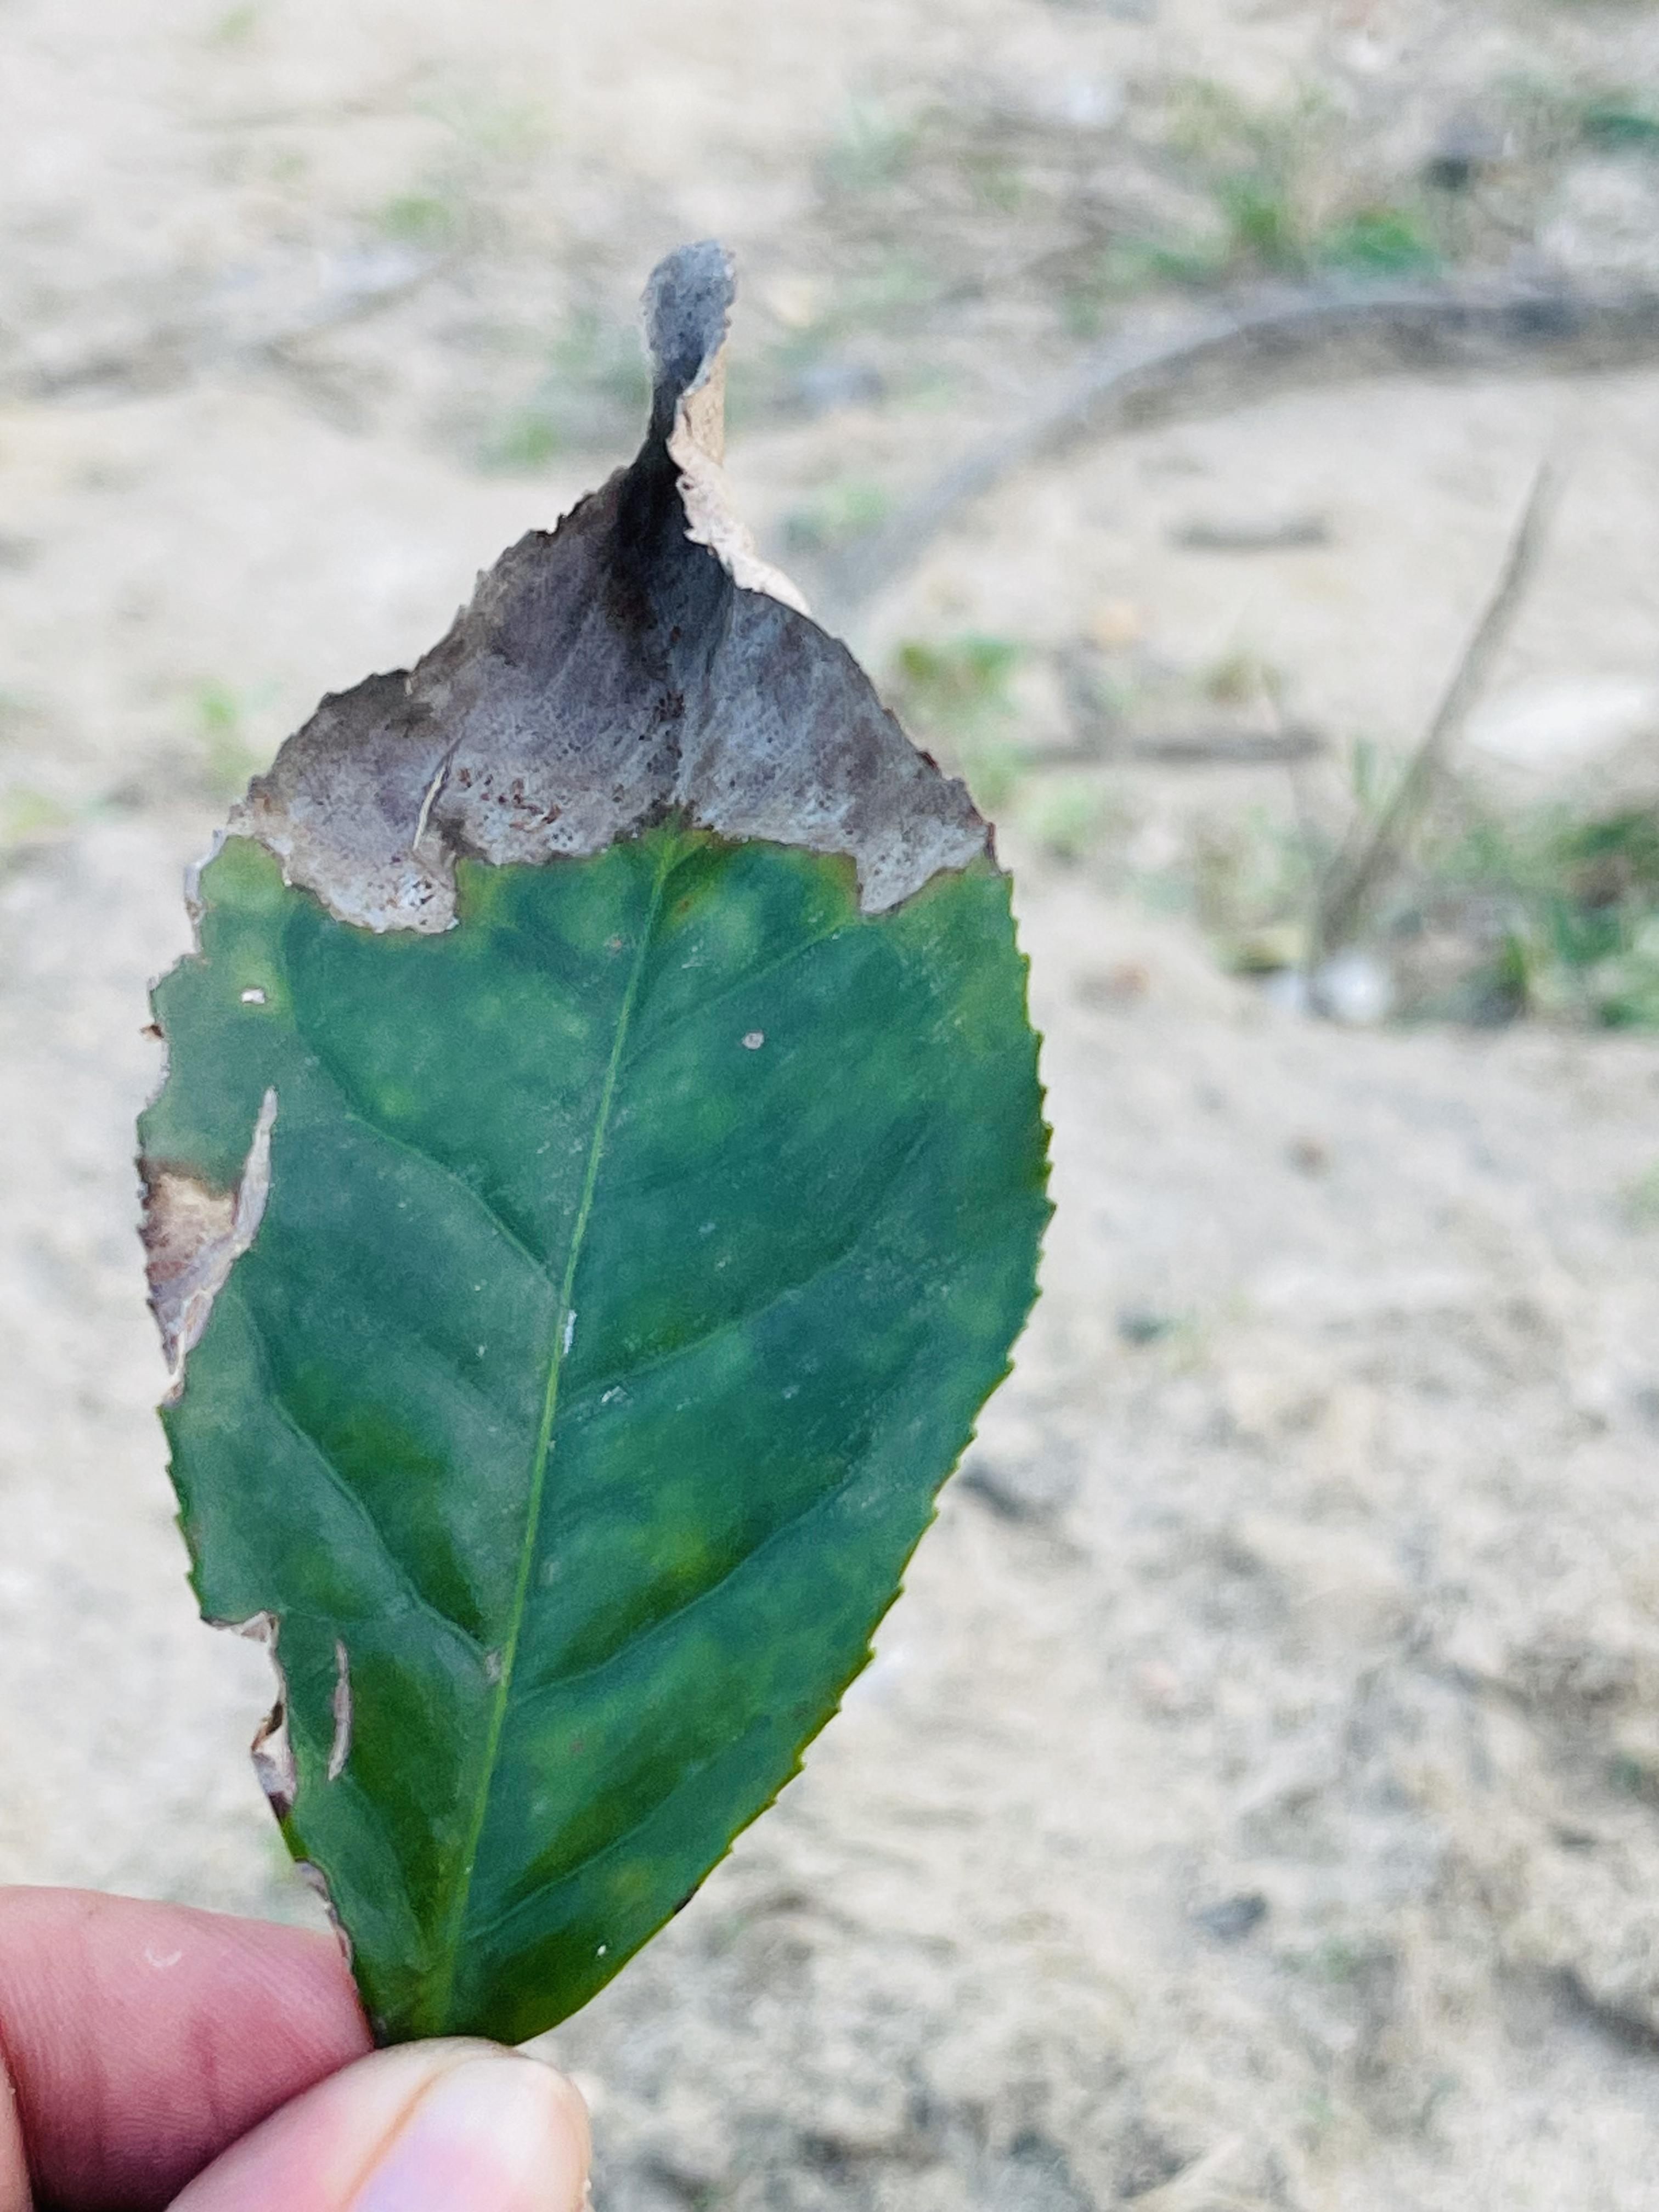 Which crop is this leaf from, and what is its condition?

tea, blight
